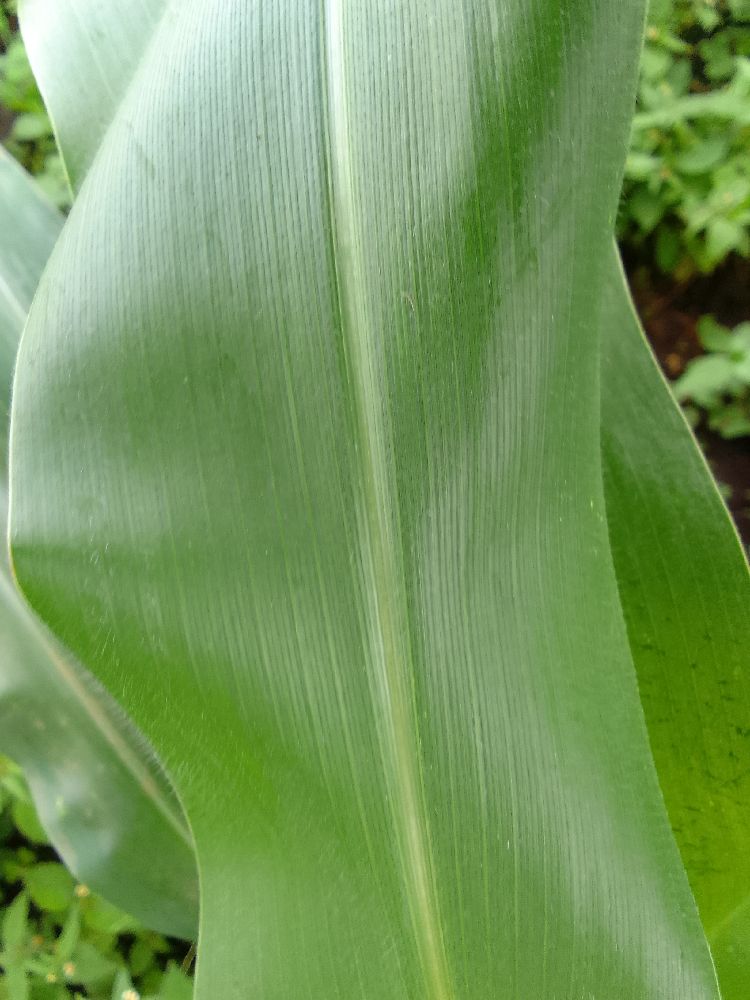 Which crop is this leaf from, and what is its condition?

maize, healthy
